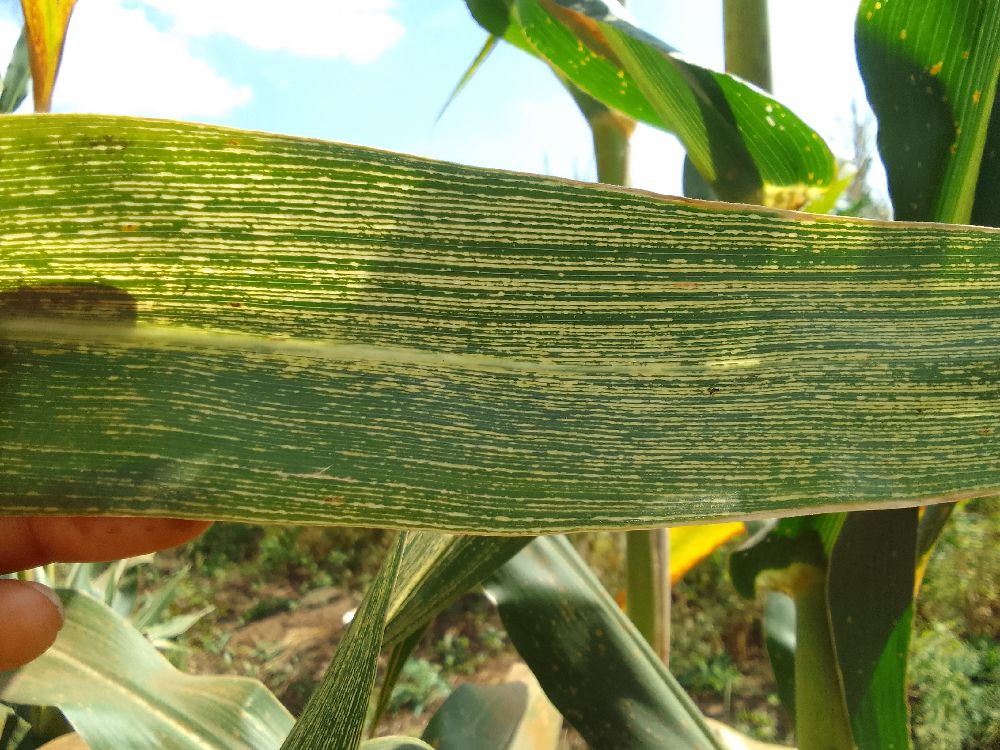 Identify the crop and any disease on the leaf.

maize, maize streak virus
